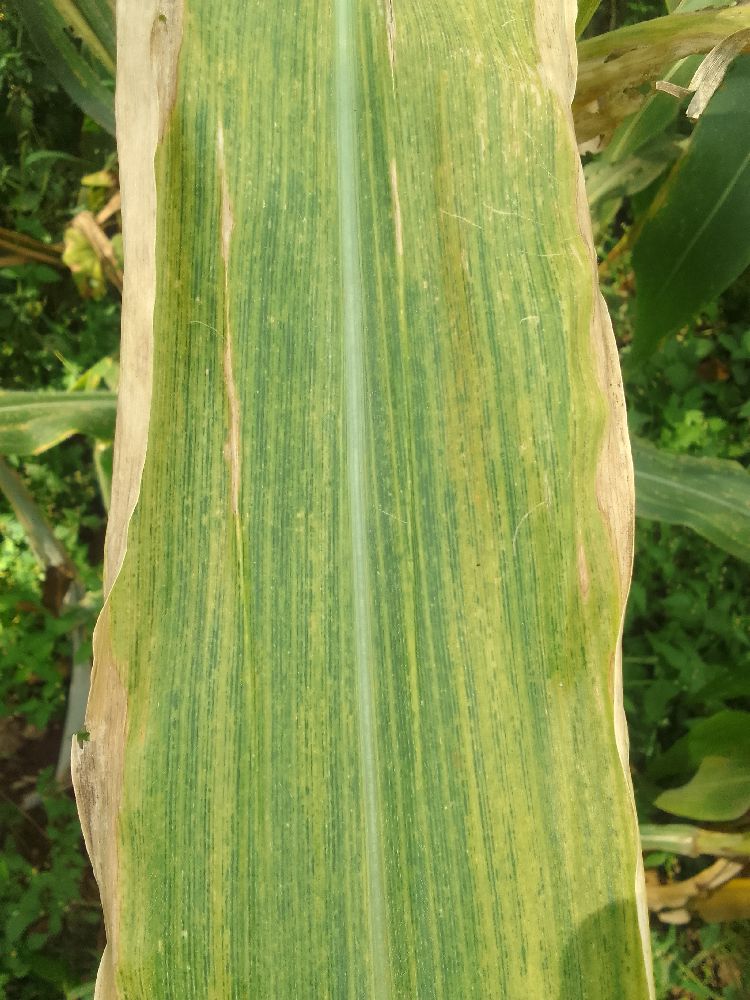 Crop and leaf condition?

maize, maize lethal necrosis
